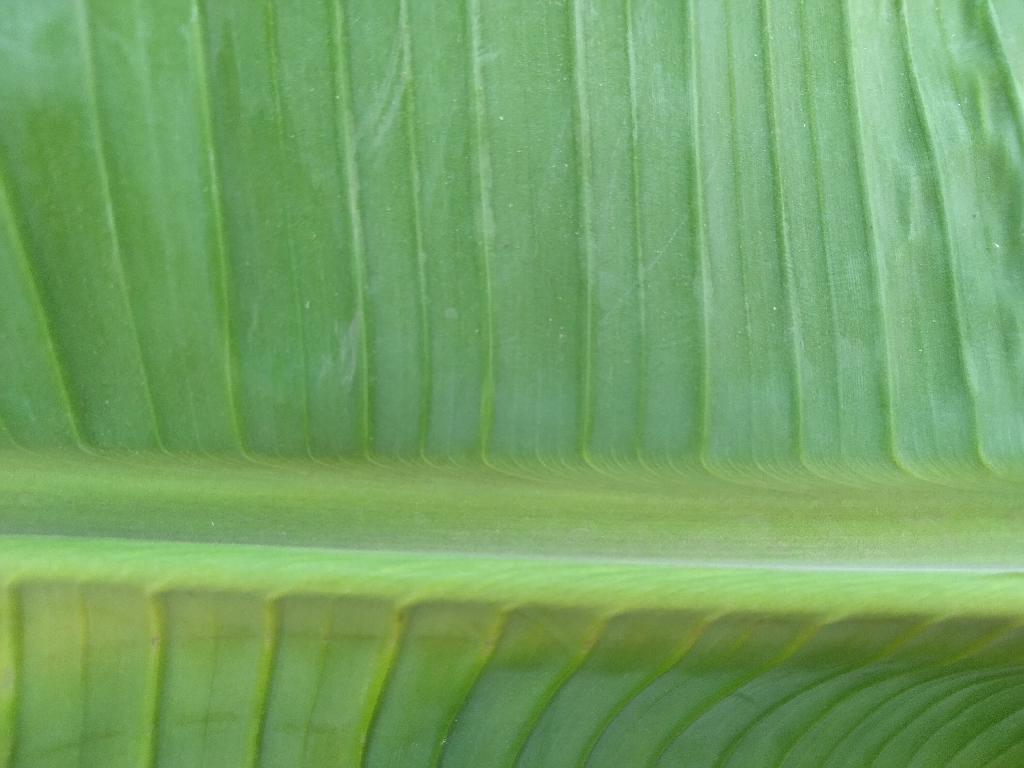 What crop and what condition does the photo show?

banana, healthy
